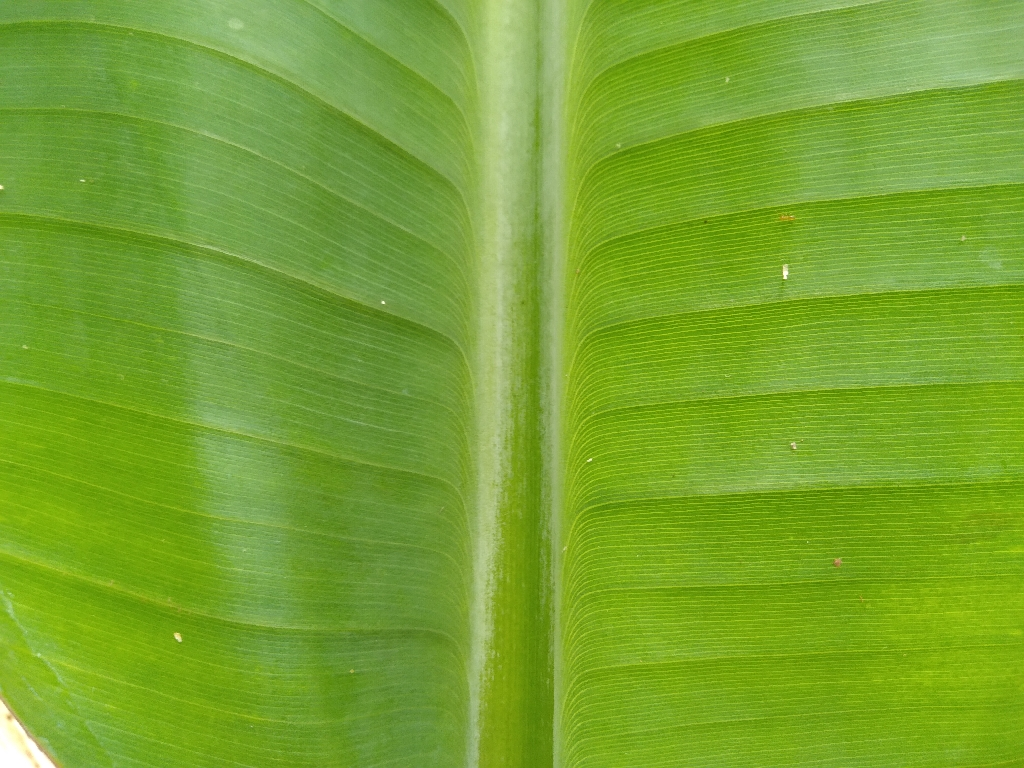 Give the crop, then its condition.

banana, healthy
